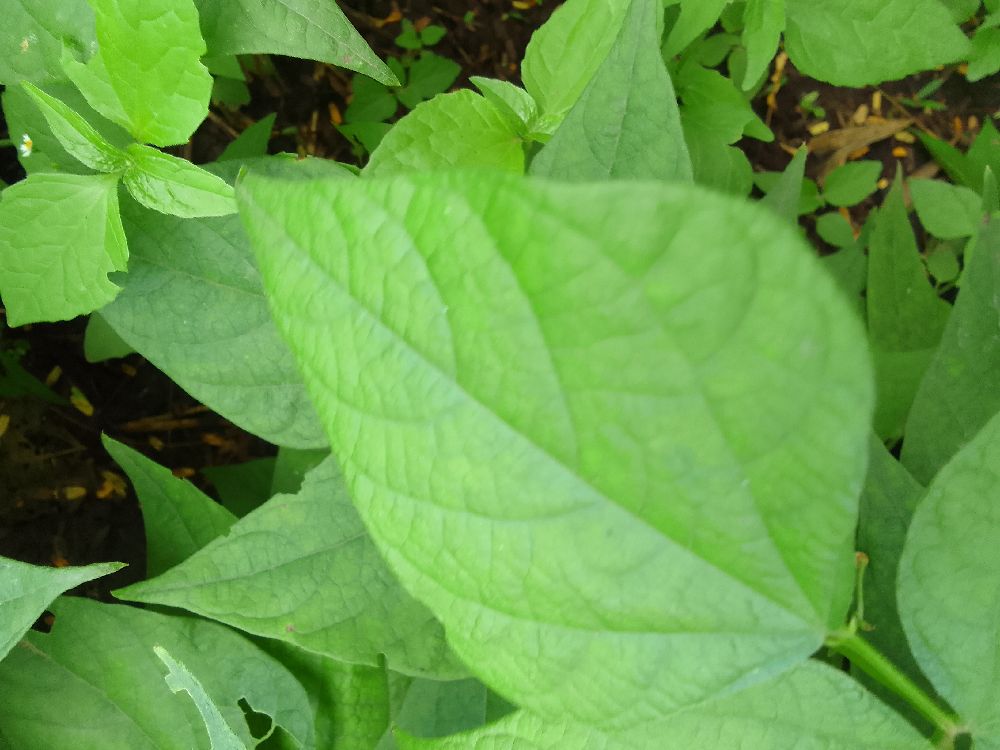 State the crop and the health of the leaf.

common bean, healthy
